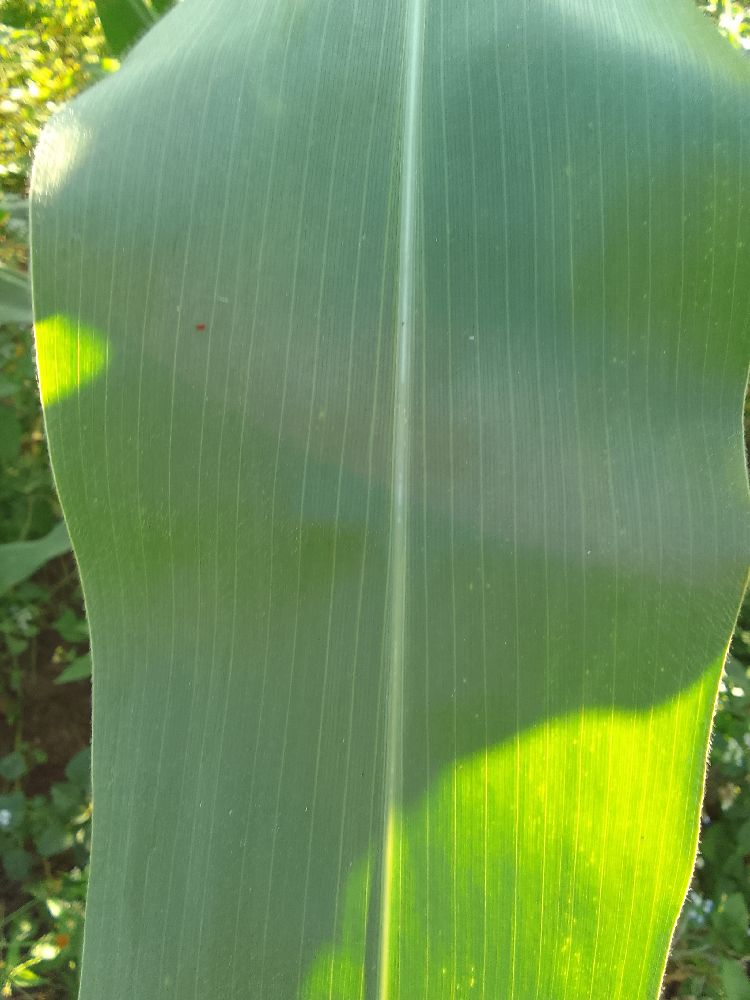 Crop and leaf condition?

maize, healthy
